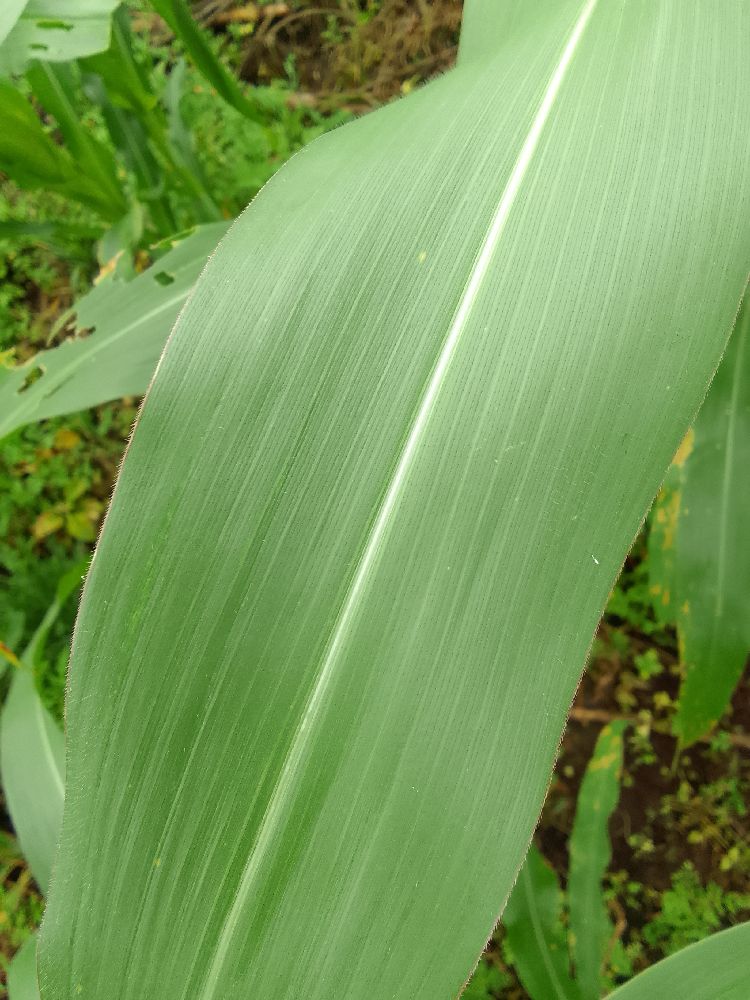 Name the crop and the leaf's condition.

maize, healthy
